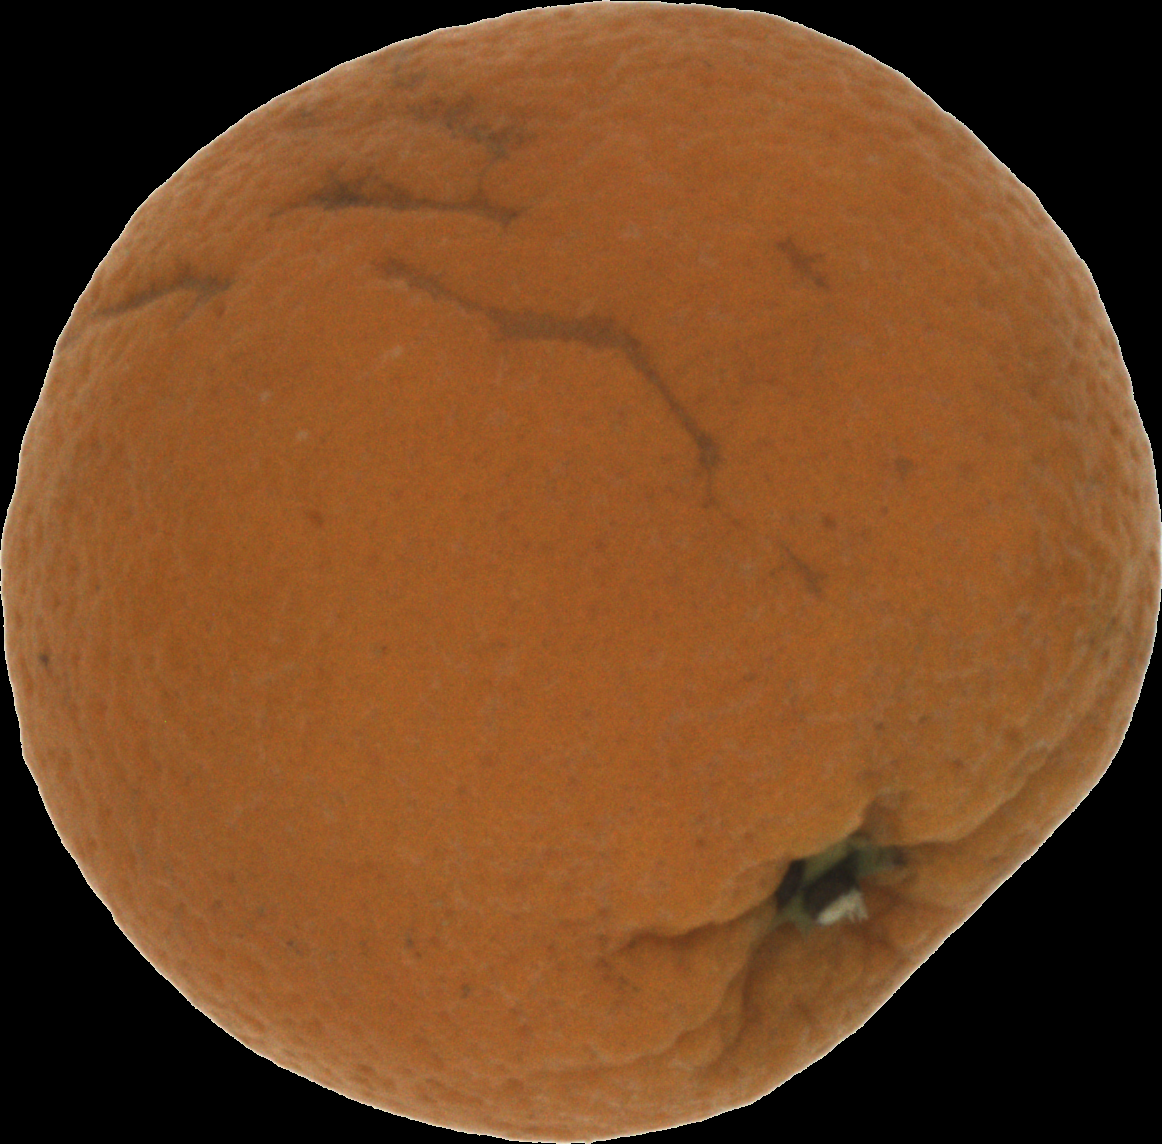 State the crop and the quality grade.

orange, bad
